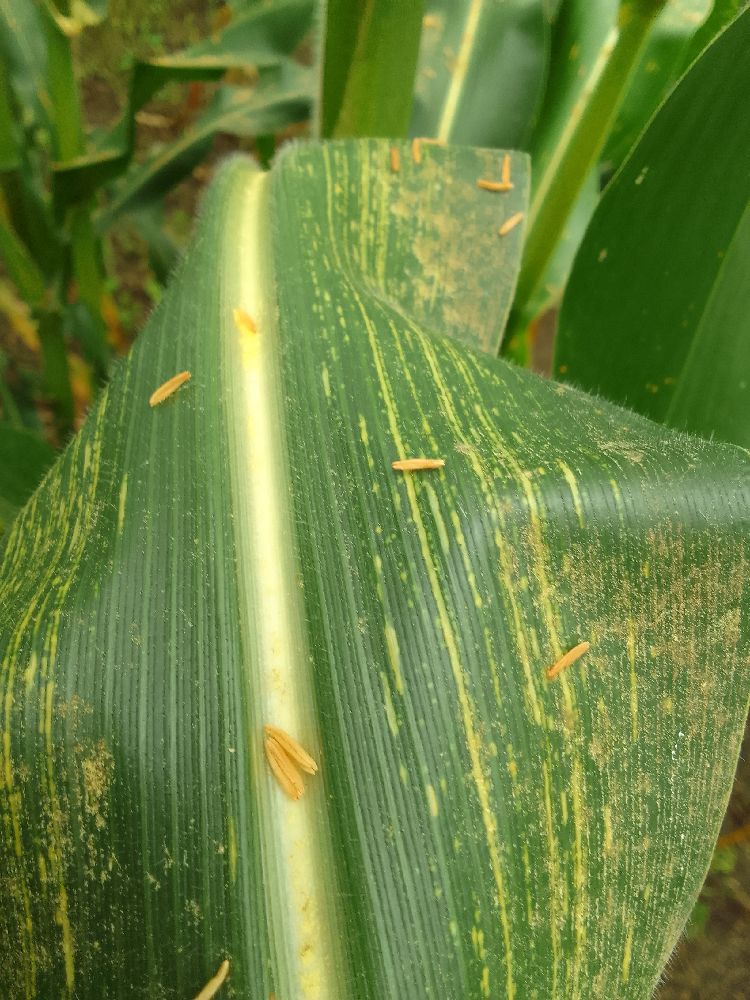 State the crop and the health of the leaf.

maize, maize streak virus
